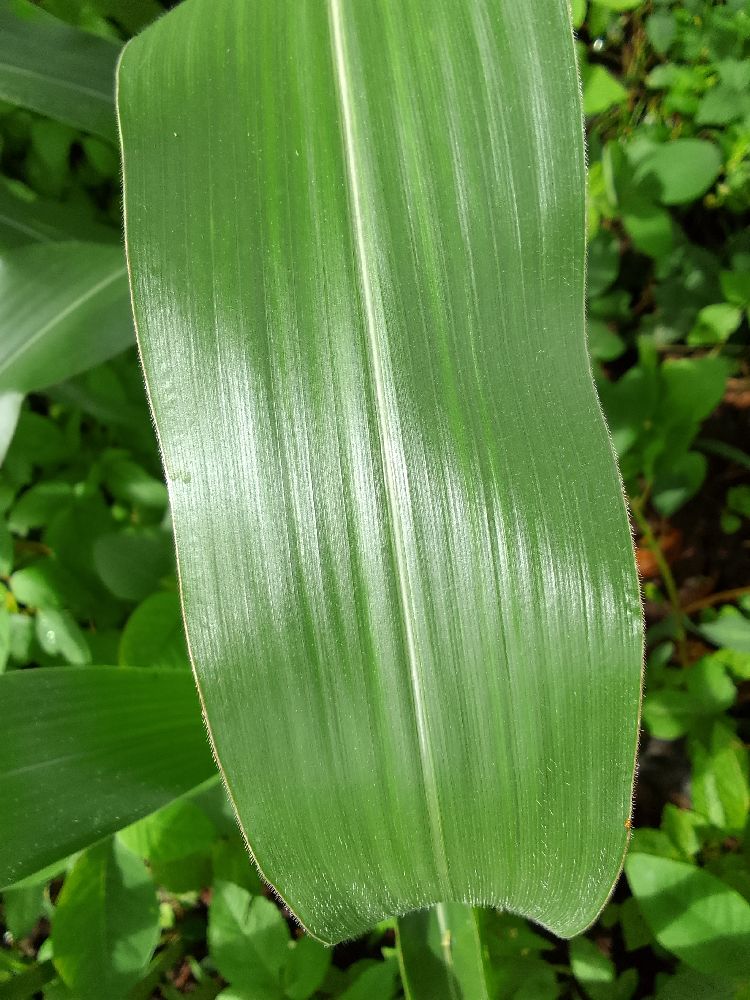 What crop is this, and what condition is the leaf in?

maize, healthy
